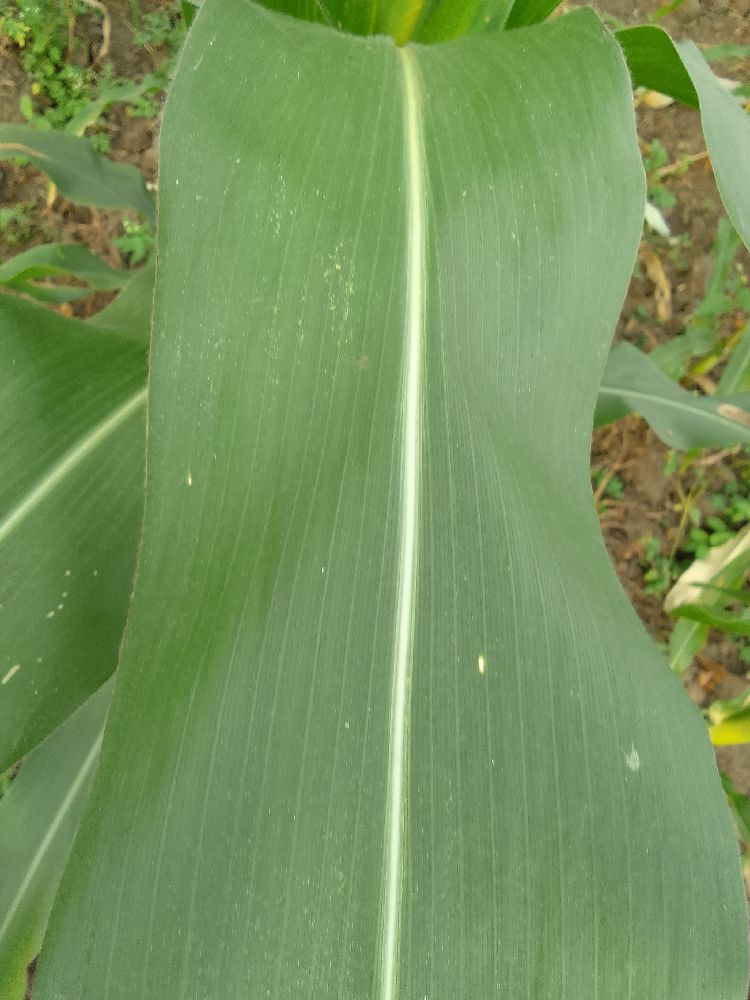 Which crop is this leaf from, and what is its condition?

maize, healthy
